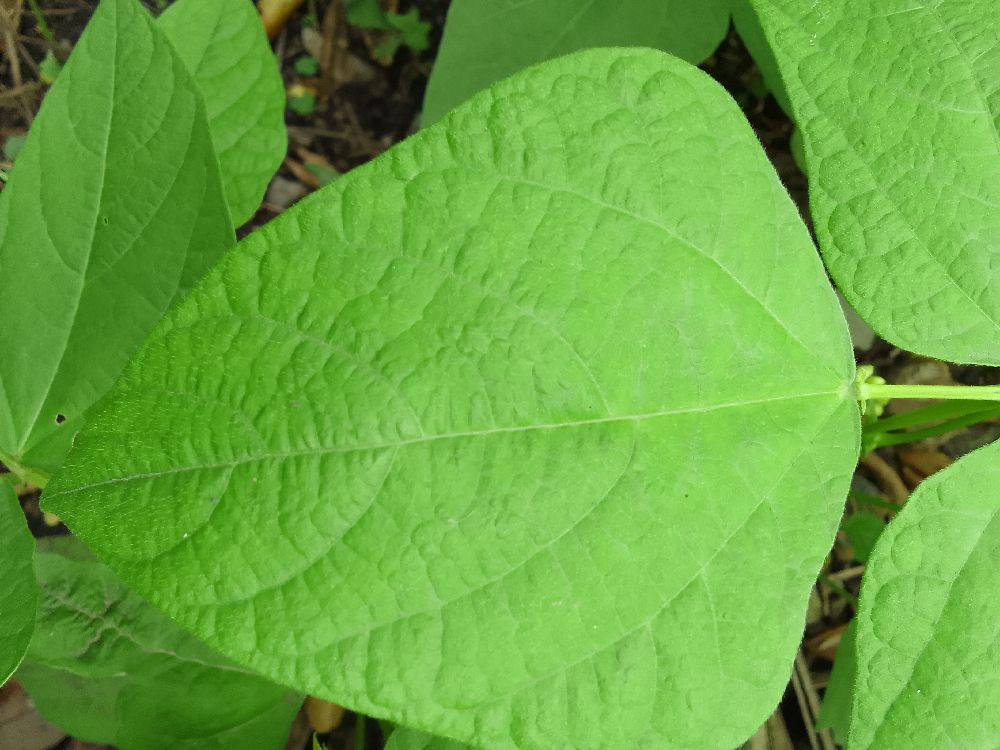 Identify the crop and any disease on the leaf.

common bean, healthy
